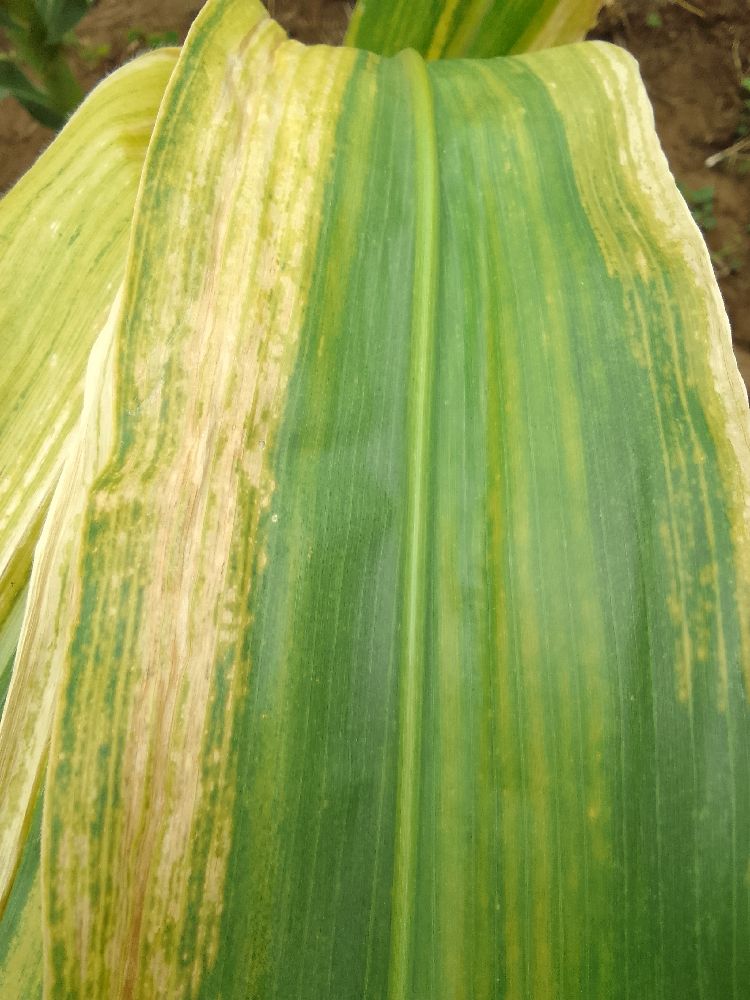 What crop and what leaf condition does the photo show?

maize, maize lethal necrosis
